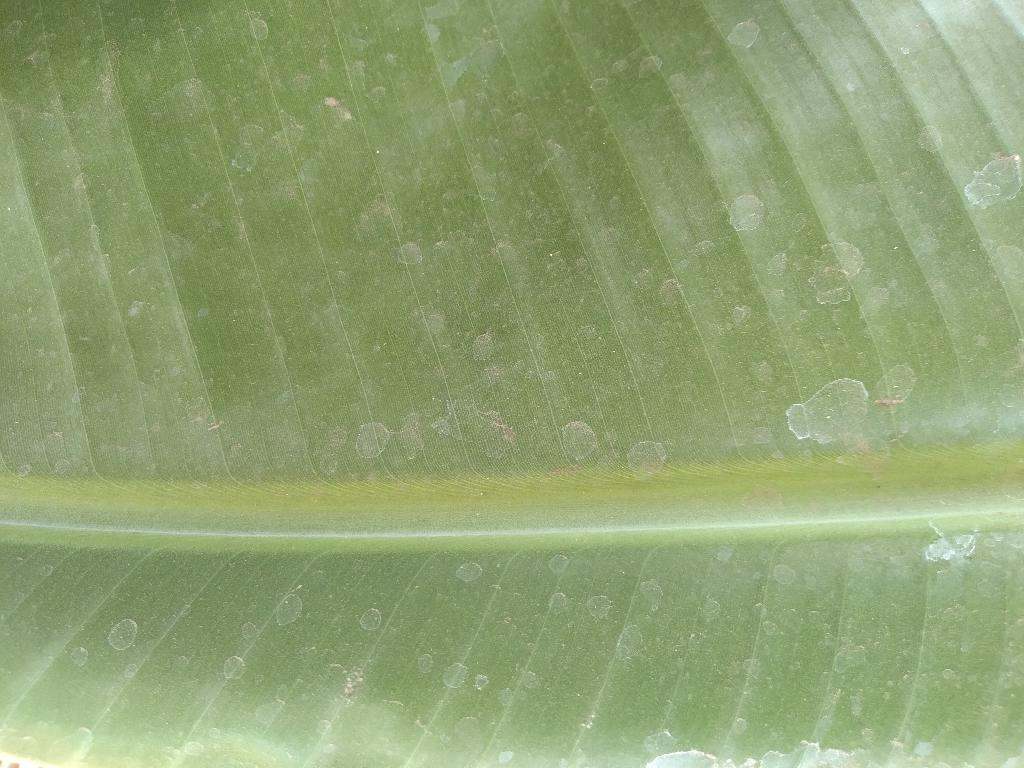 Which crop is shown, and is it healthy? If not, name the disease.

banana, healthy
